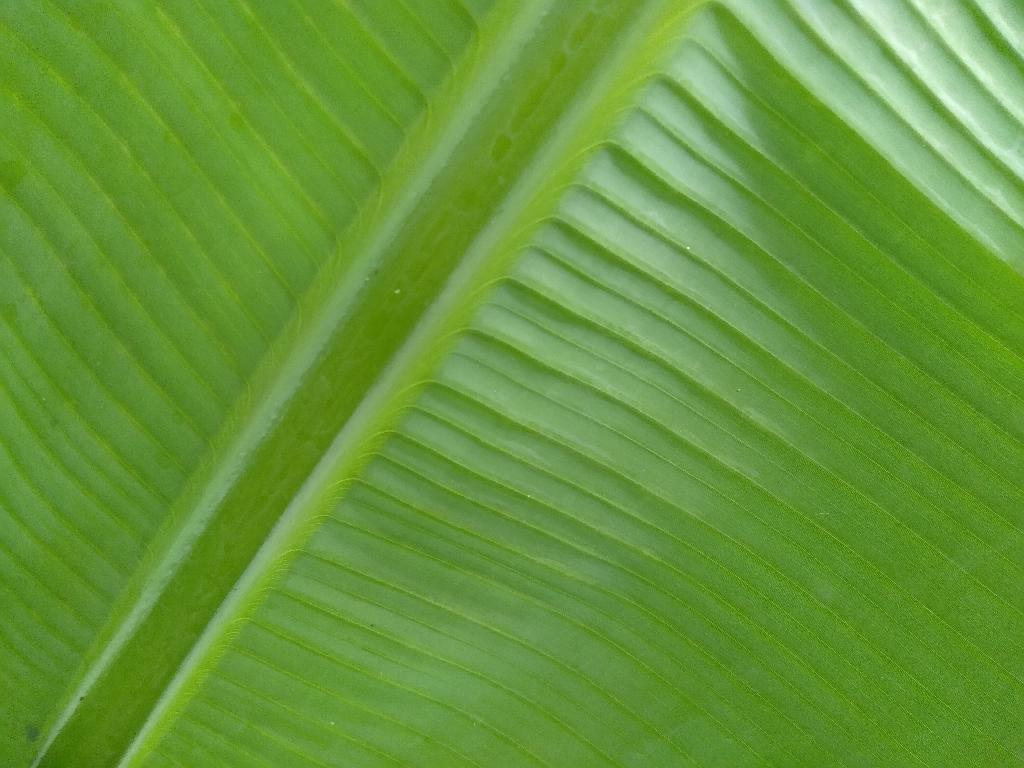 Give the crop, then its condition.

banana, healthy
